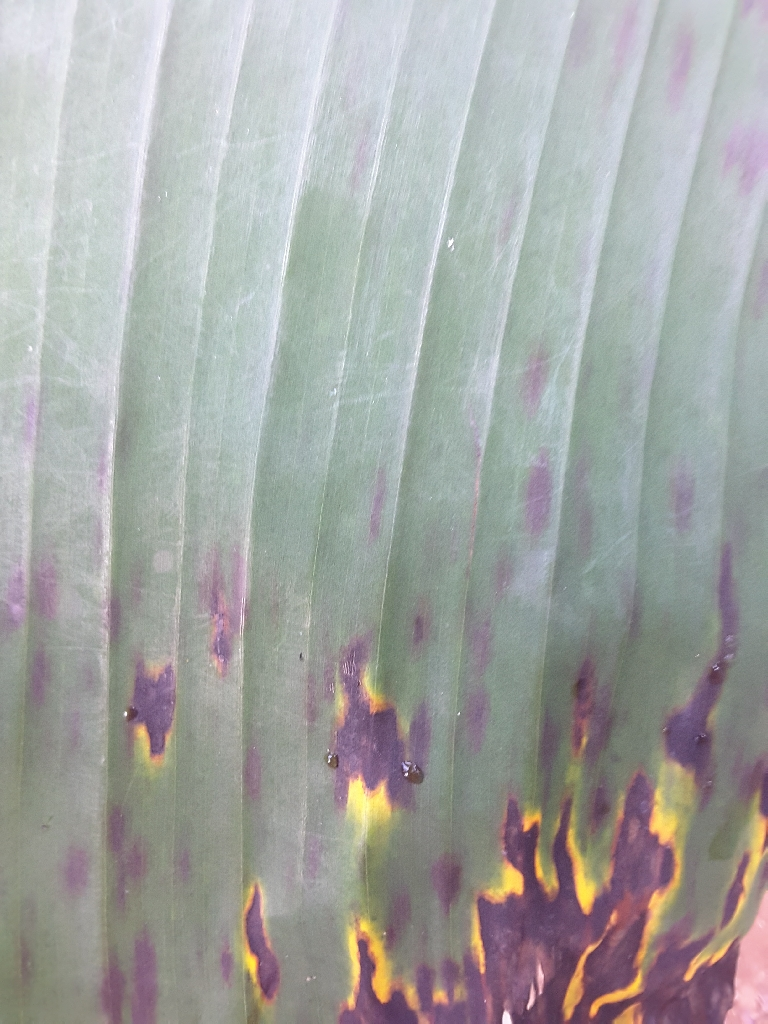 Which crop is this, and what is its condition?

banana, black sigatoka
